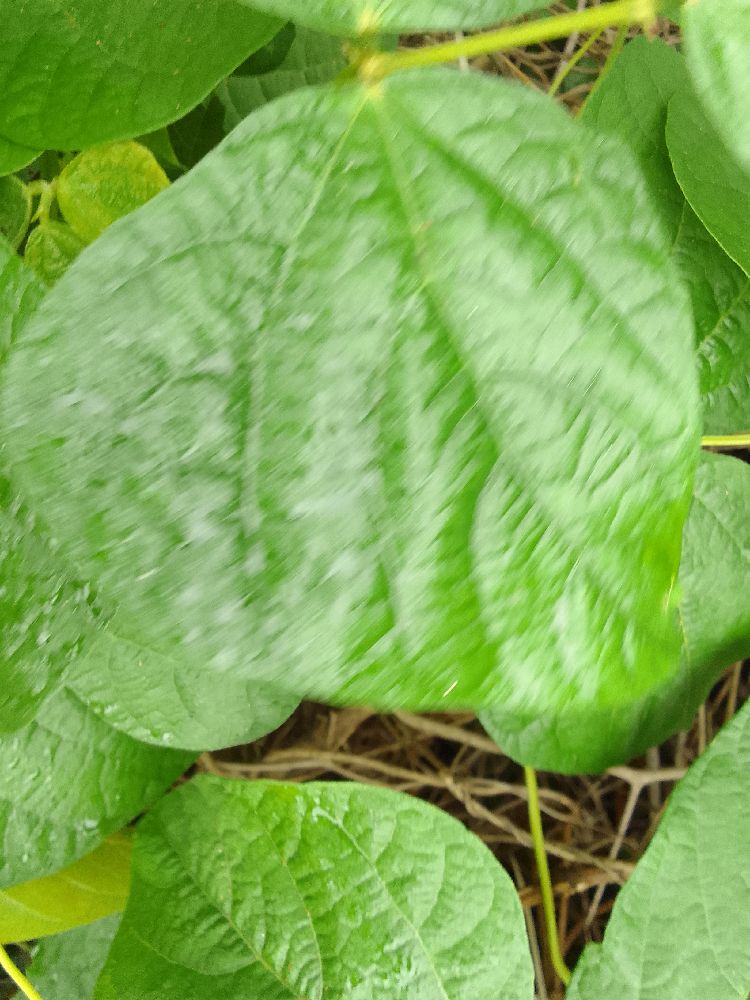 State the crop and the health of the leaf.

common bean, healthy
